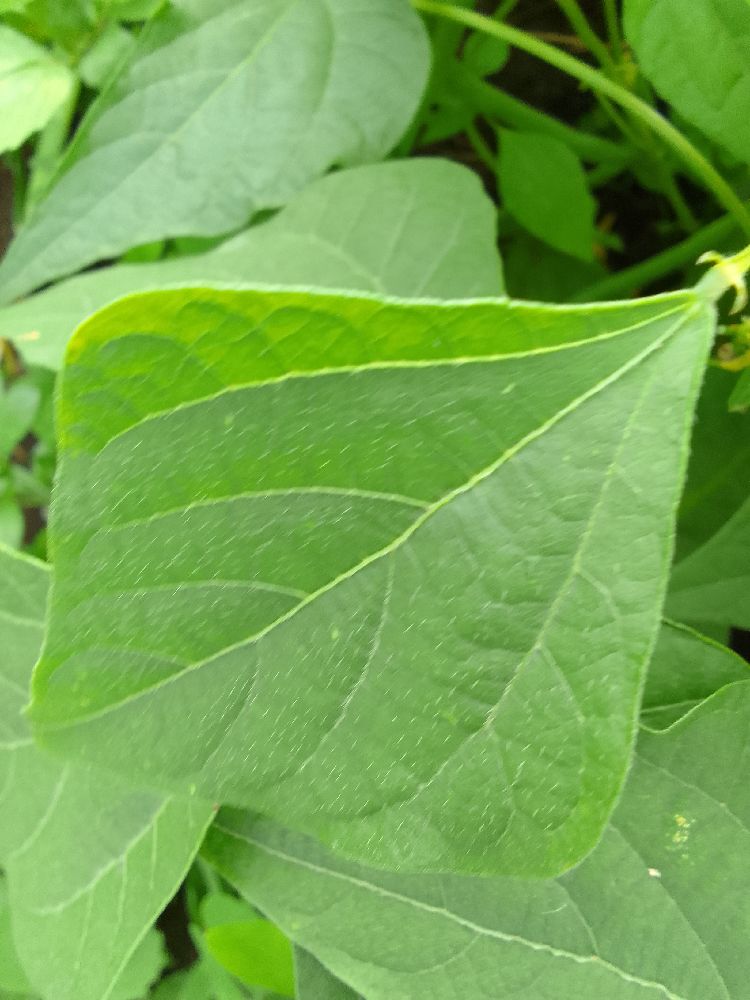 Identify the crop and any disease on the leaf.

common bean, healthy
